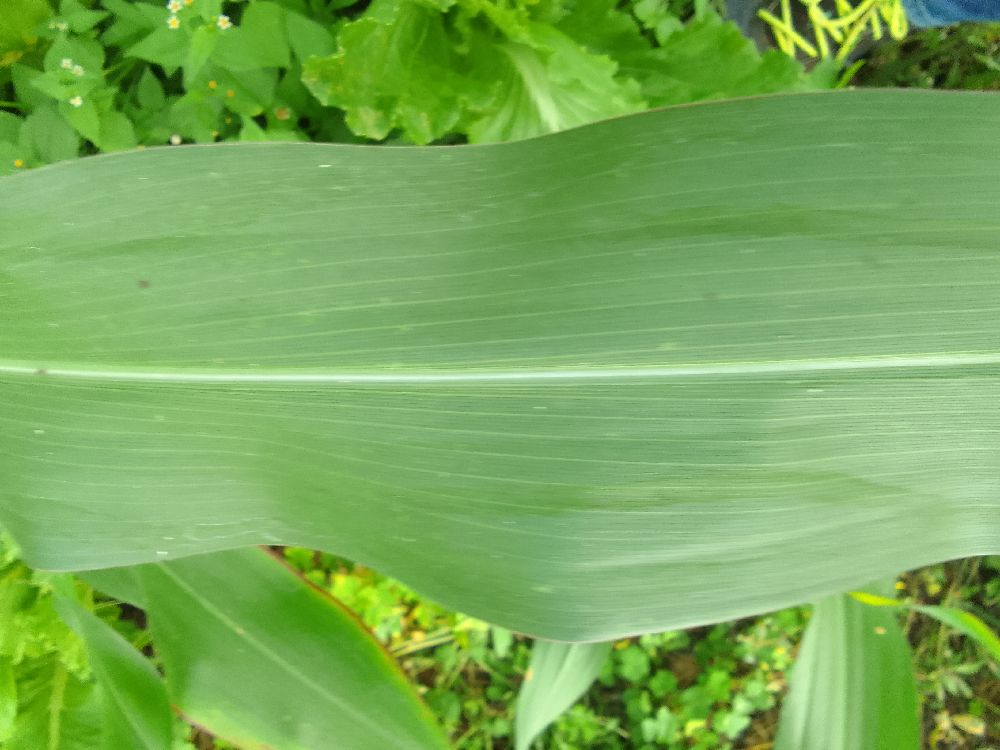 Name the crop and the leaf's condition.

maize, healthy
